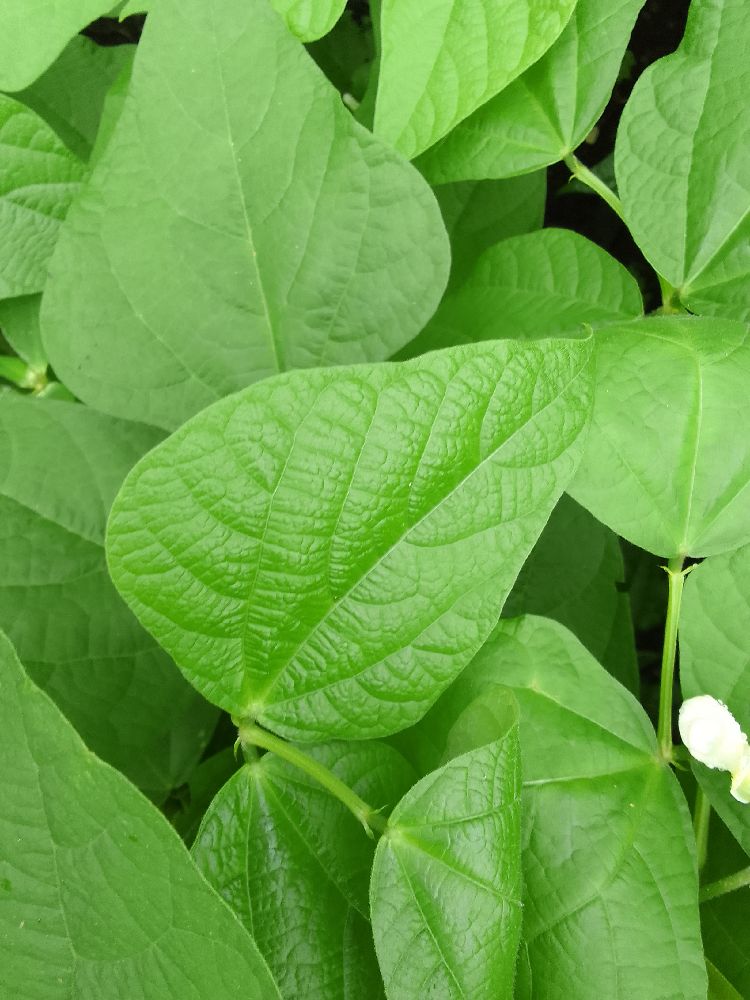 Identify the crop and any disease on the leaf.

common bean, healthy
